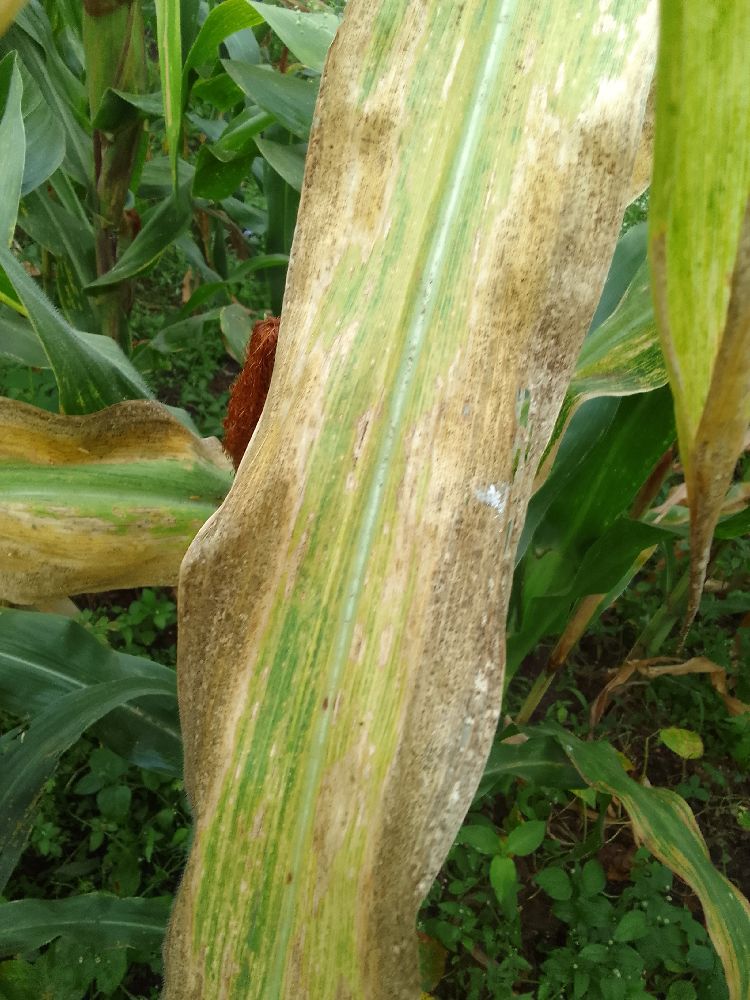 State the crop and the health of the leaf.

maize, maize lethal necrosis
